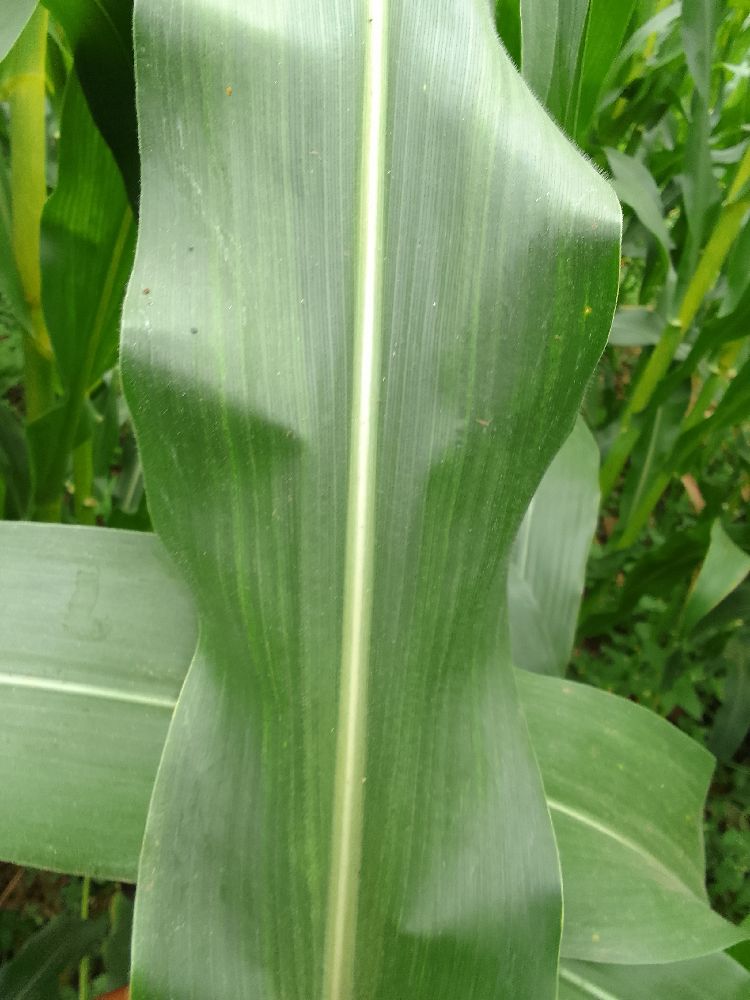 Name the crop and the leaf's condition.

maize, healthy
